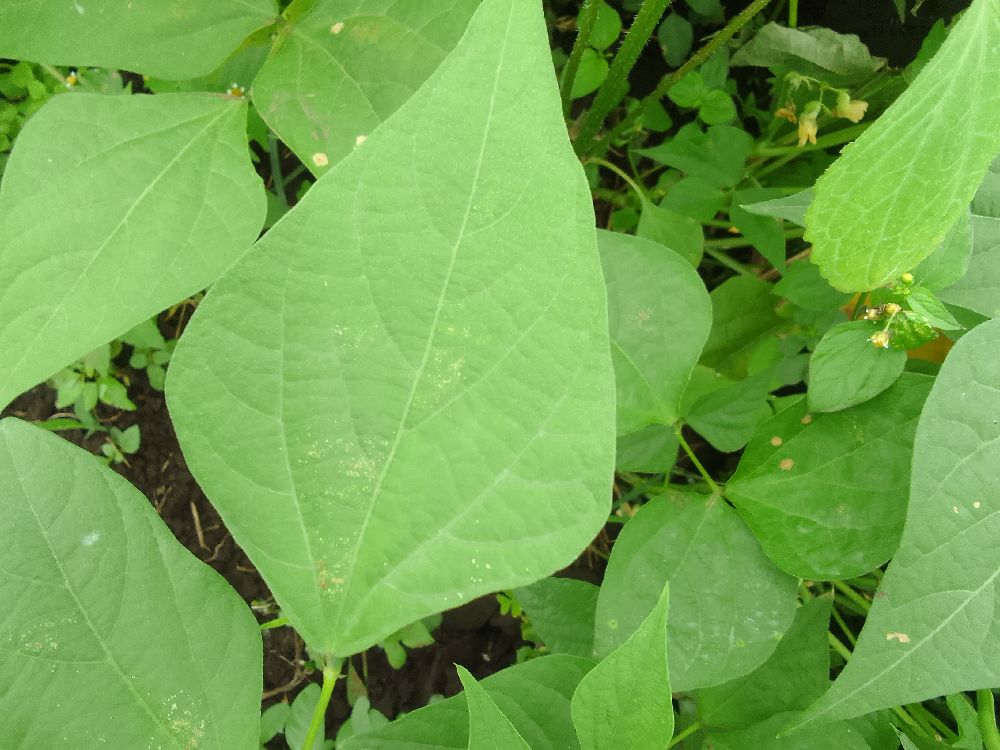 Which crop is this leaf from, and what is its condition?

common bean, healthy
